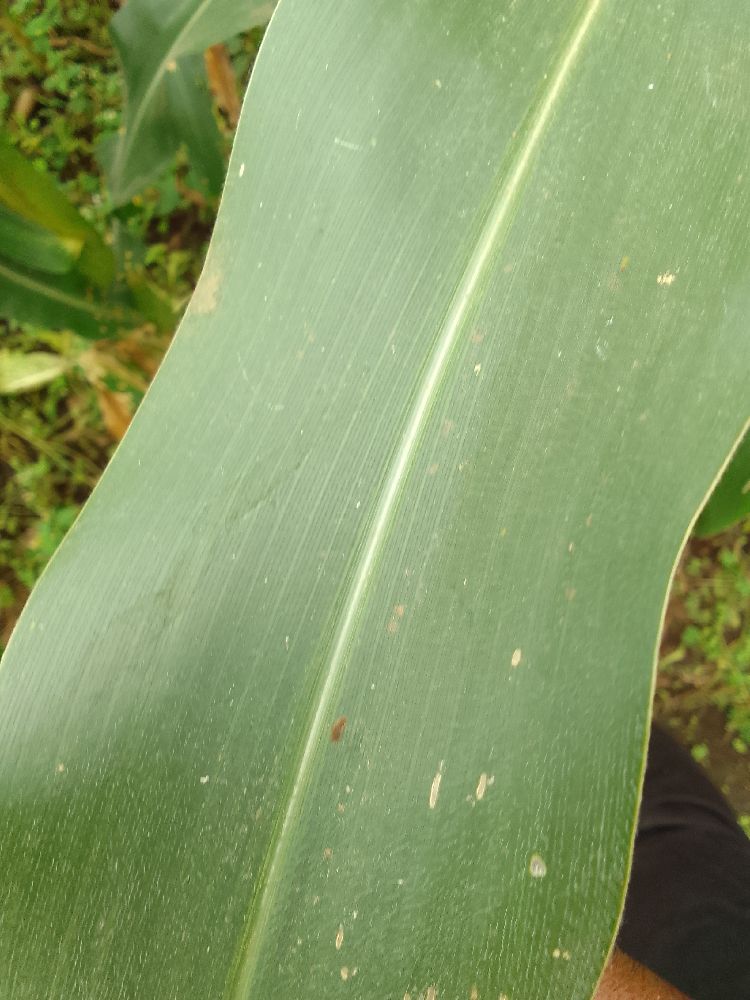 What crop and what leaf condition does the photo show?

maize, healthy
